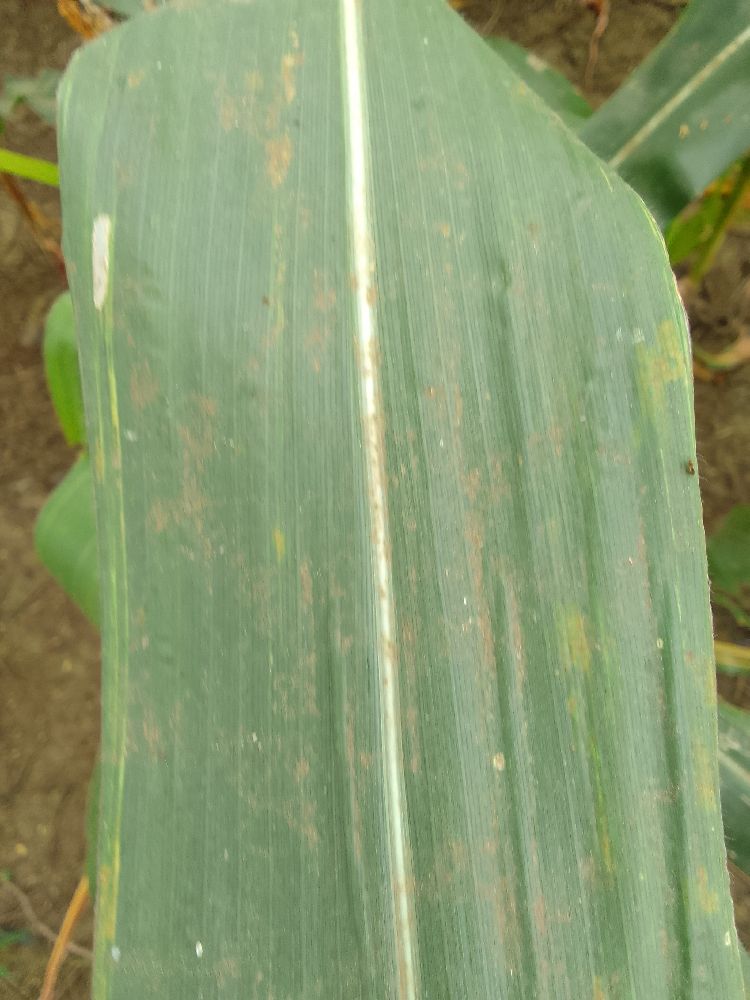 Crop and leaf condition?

maize, healthy
